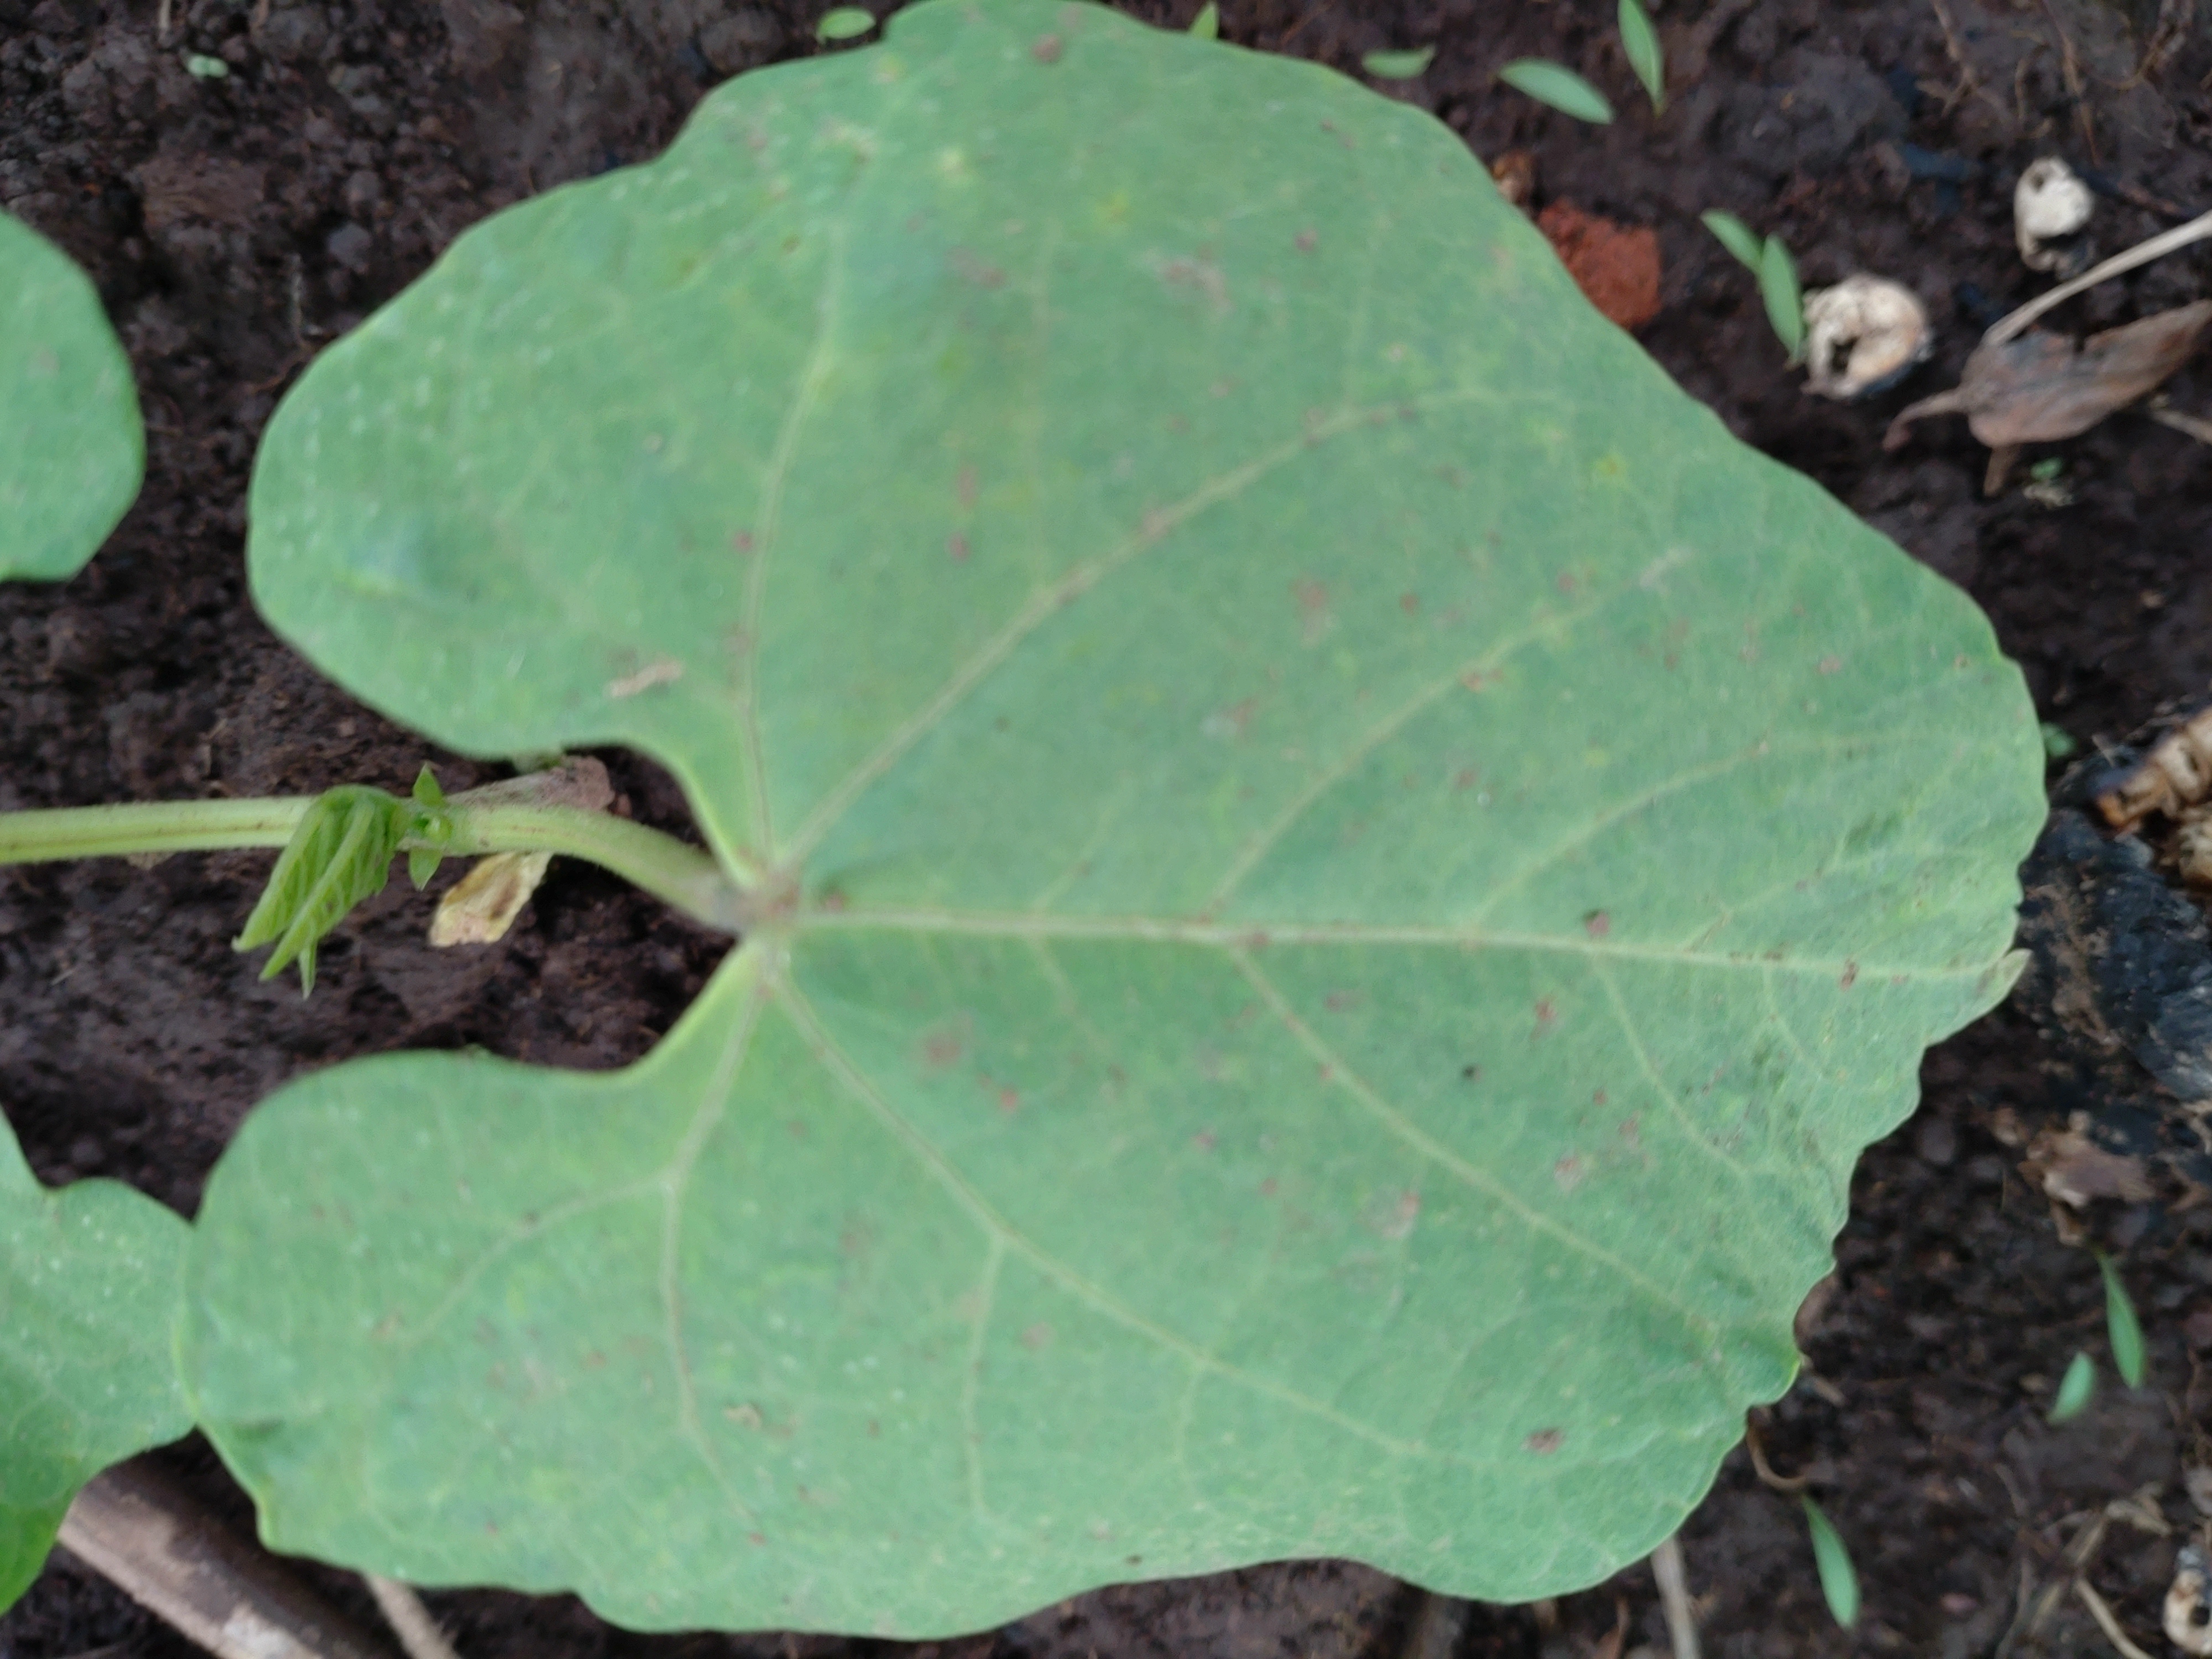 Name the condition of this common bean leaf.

healthy
